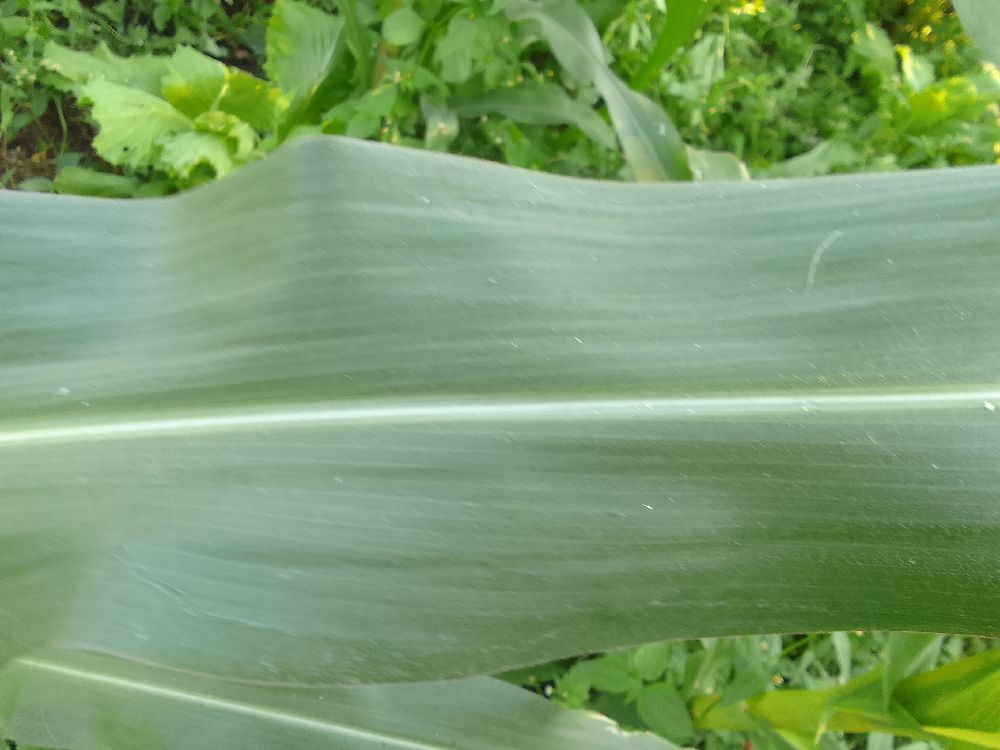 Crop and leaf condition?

maize, healthy
